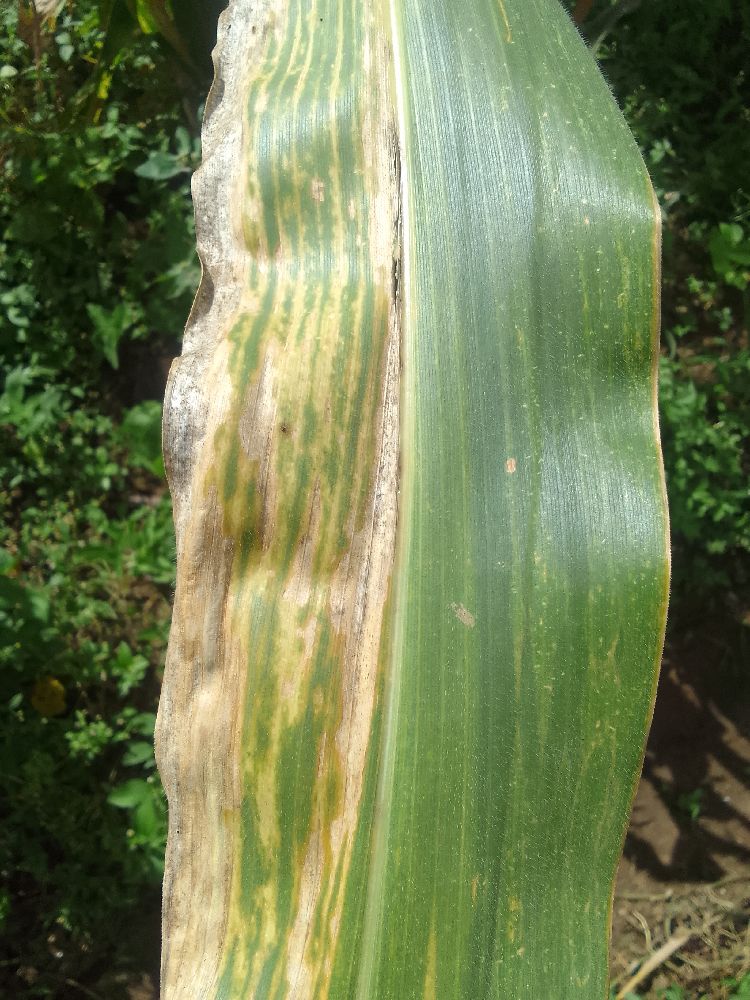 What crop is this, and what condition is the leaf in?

maize, maize lethal necrosis
